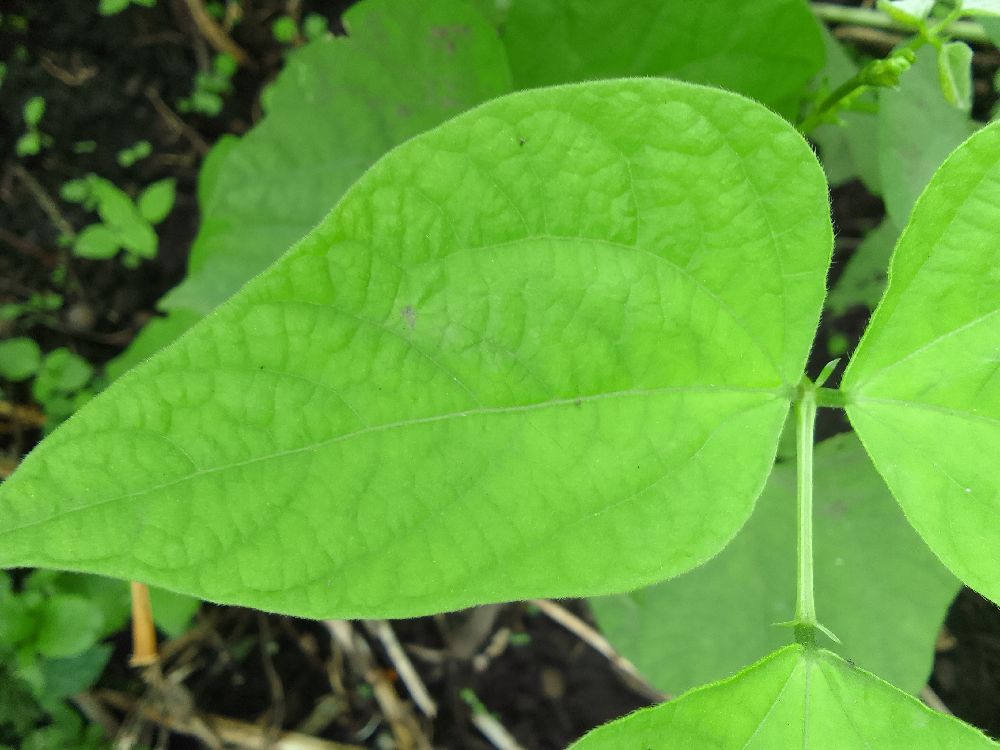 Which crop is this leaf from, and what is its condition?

common bean, healthy
